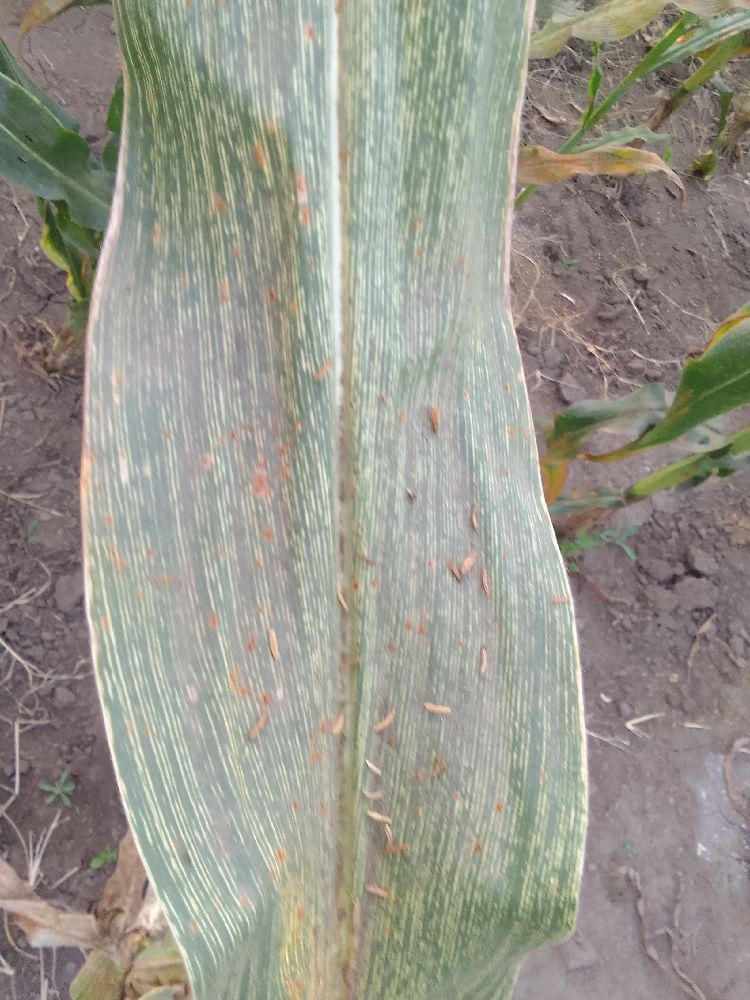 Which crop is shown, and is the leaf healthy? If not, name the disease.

maize, maize streak virus
